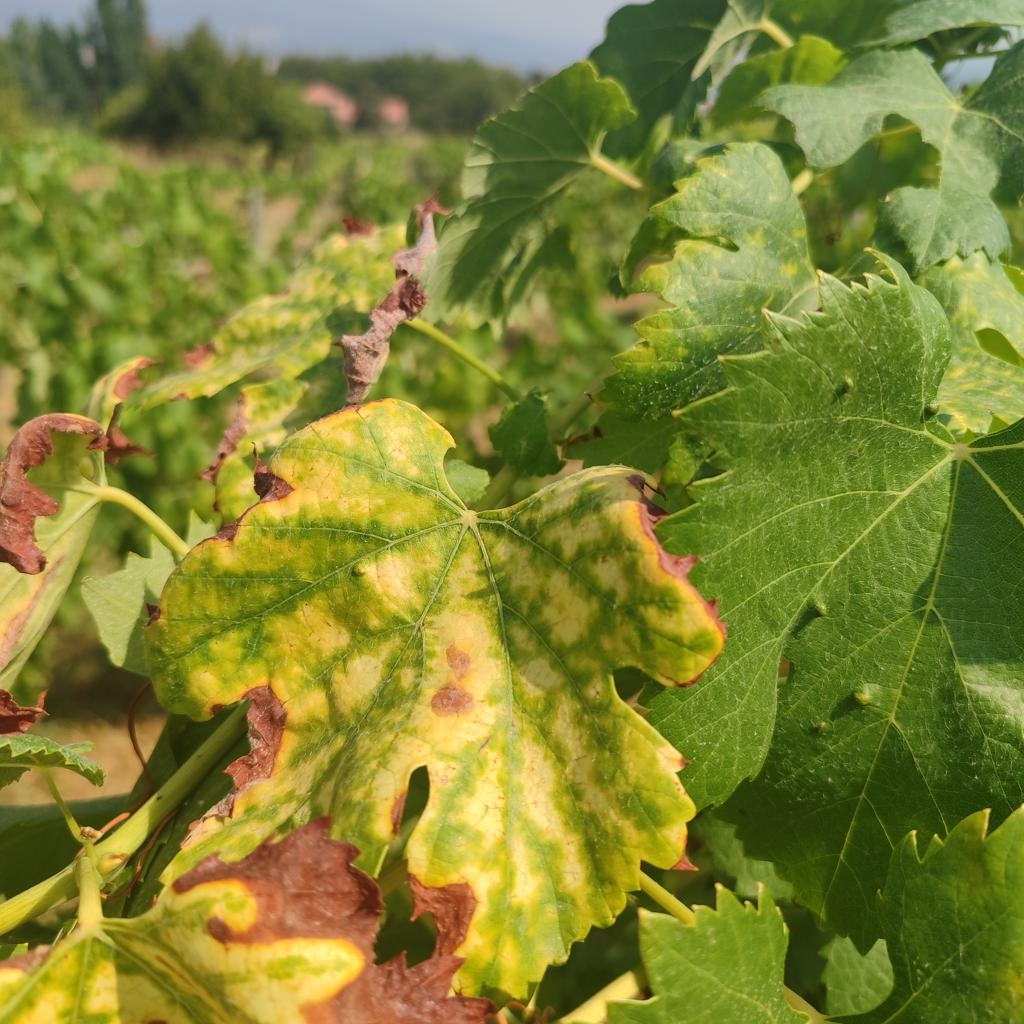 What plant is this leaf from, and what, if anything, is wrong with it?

grapevine, esca complex
